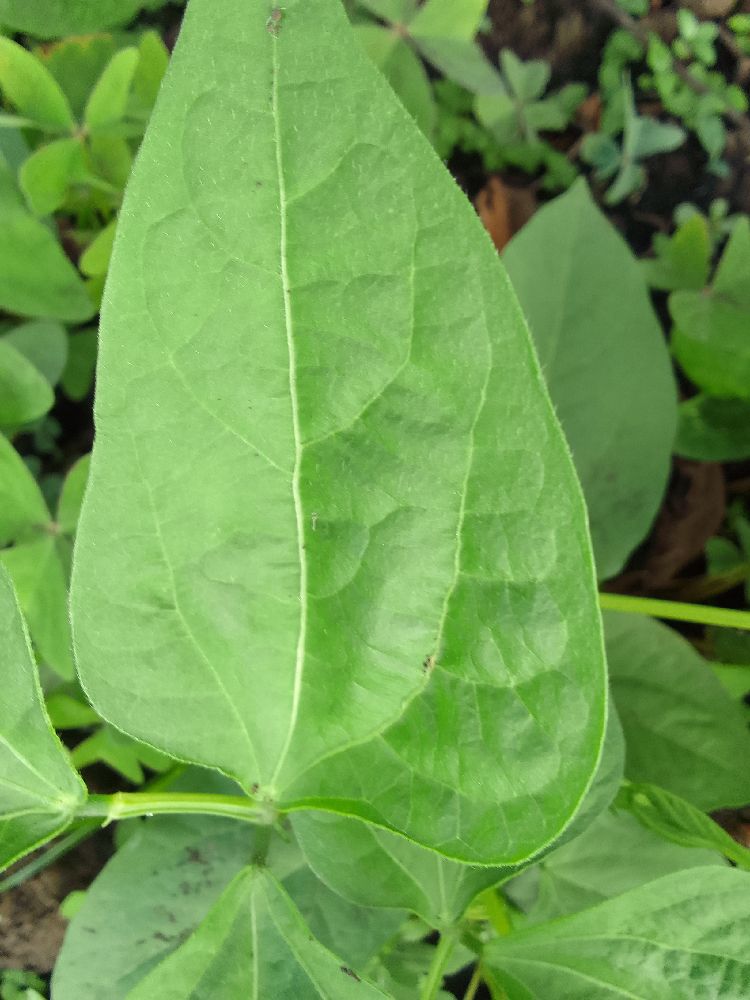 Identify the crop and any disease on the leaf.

common bean, healthy
